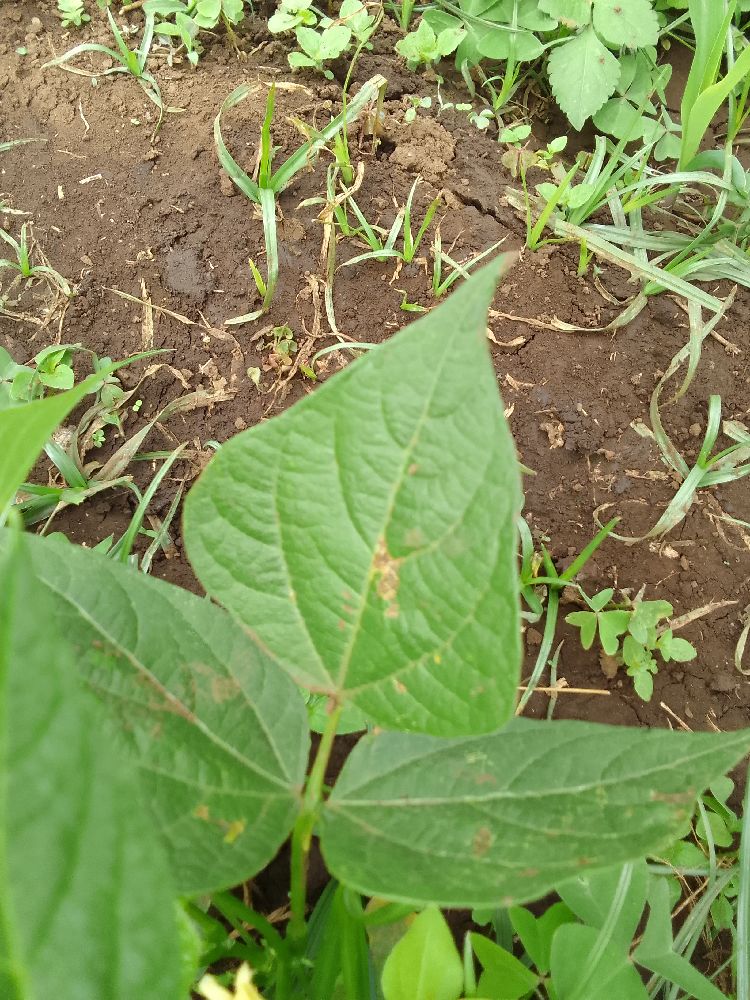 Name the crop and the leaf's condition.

common bean, healthy
